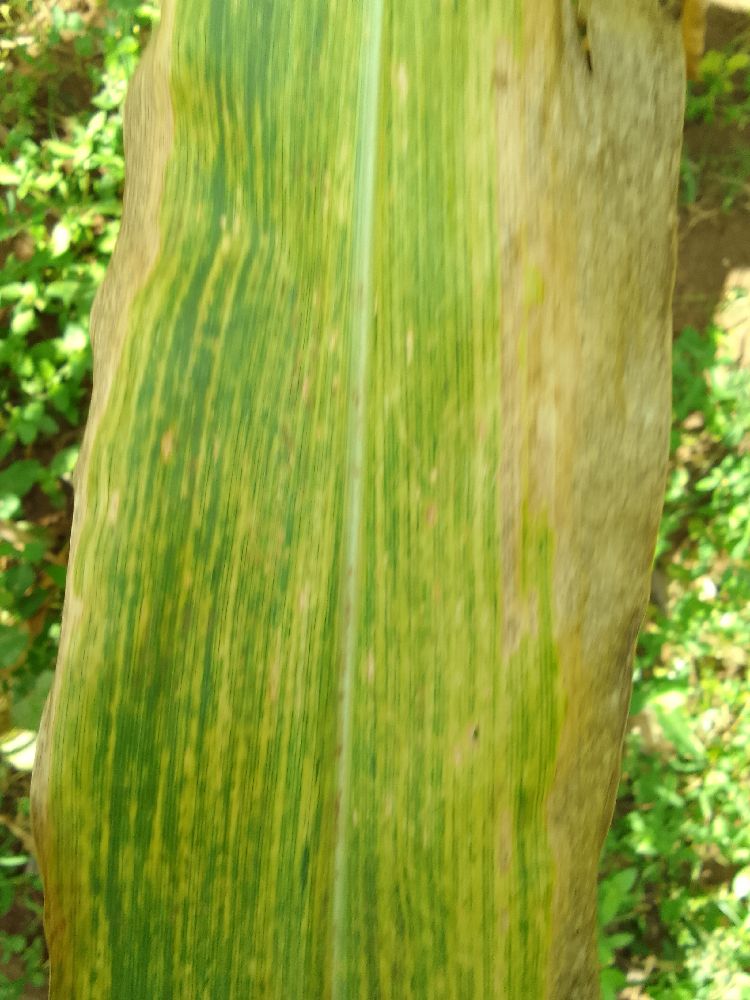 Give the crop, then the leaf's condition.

maize, maize lethal necrosis
